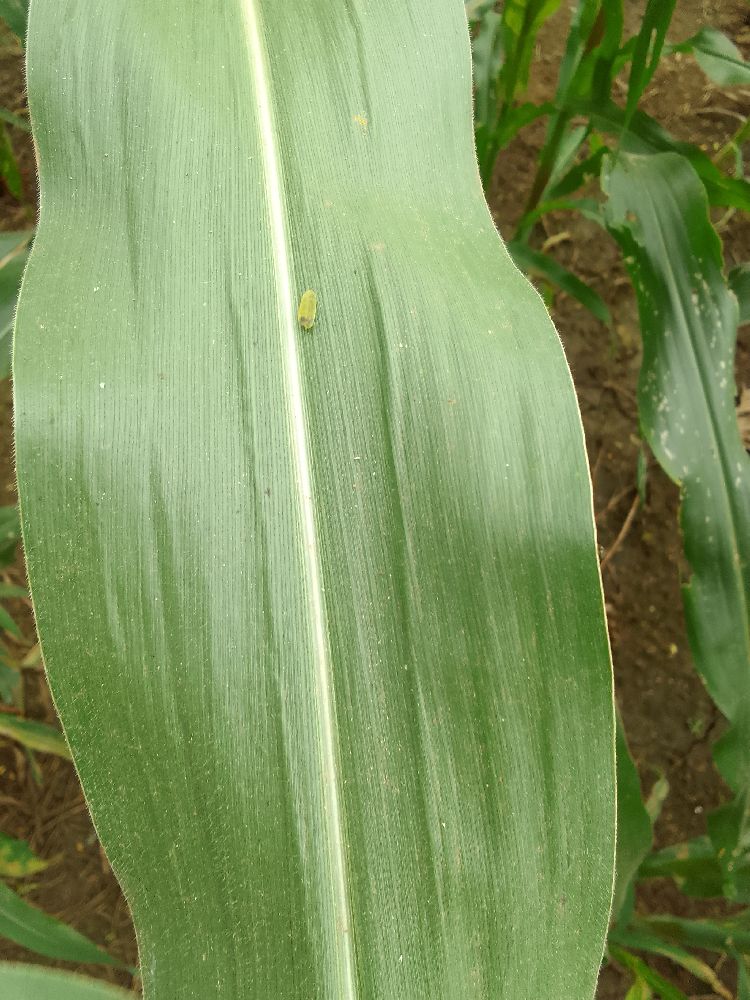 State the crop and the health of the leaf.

maize, healthy
